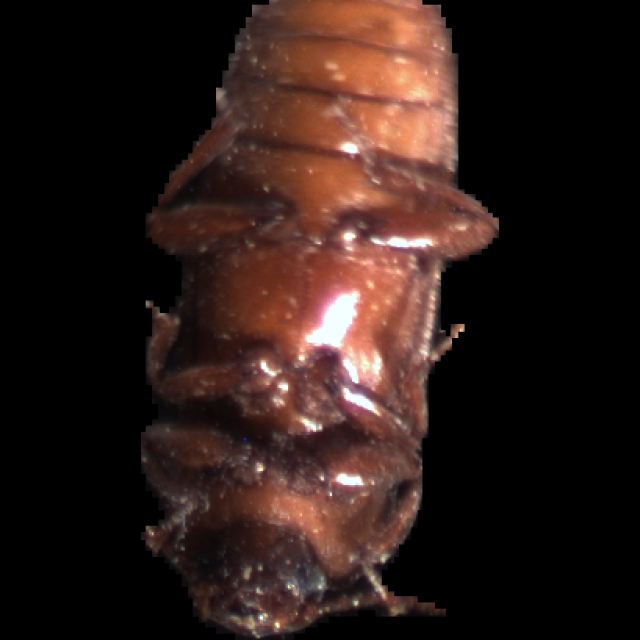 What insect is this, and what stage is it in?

mealworm beetle
